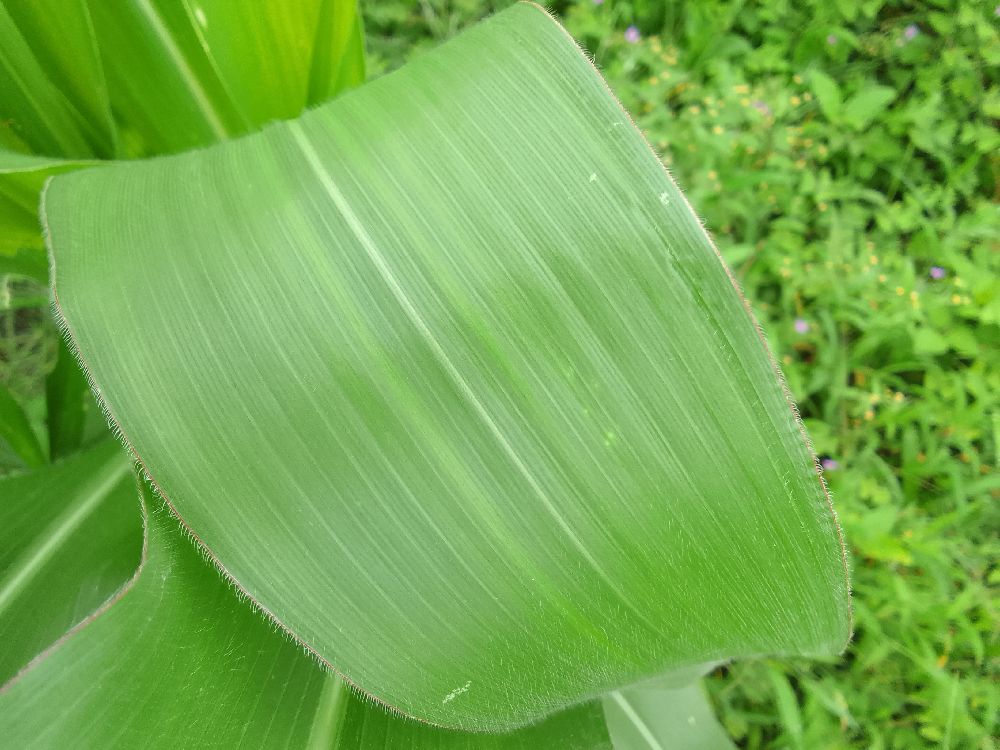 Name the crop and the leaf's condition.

maize, healthy
